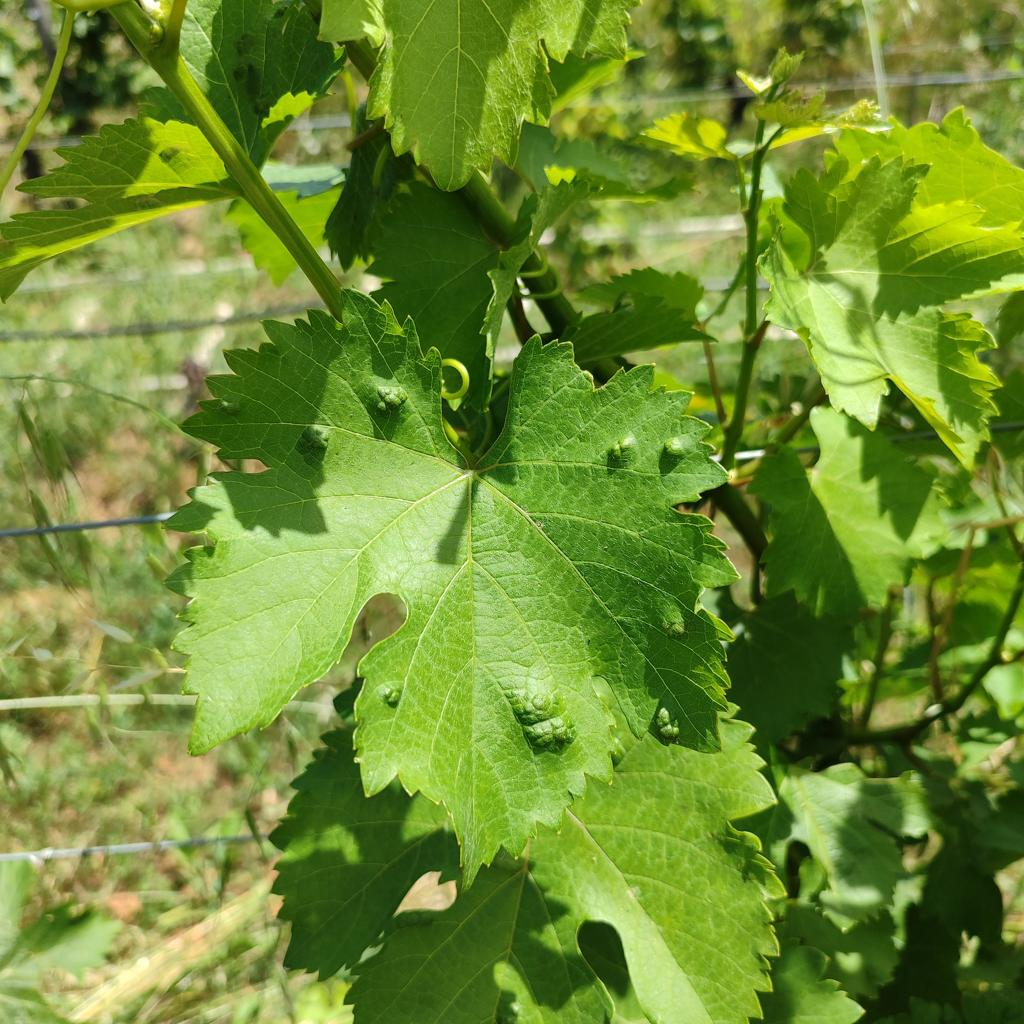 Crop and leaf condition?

grapevine, erineum mite
